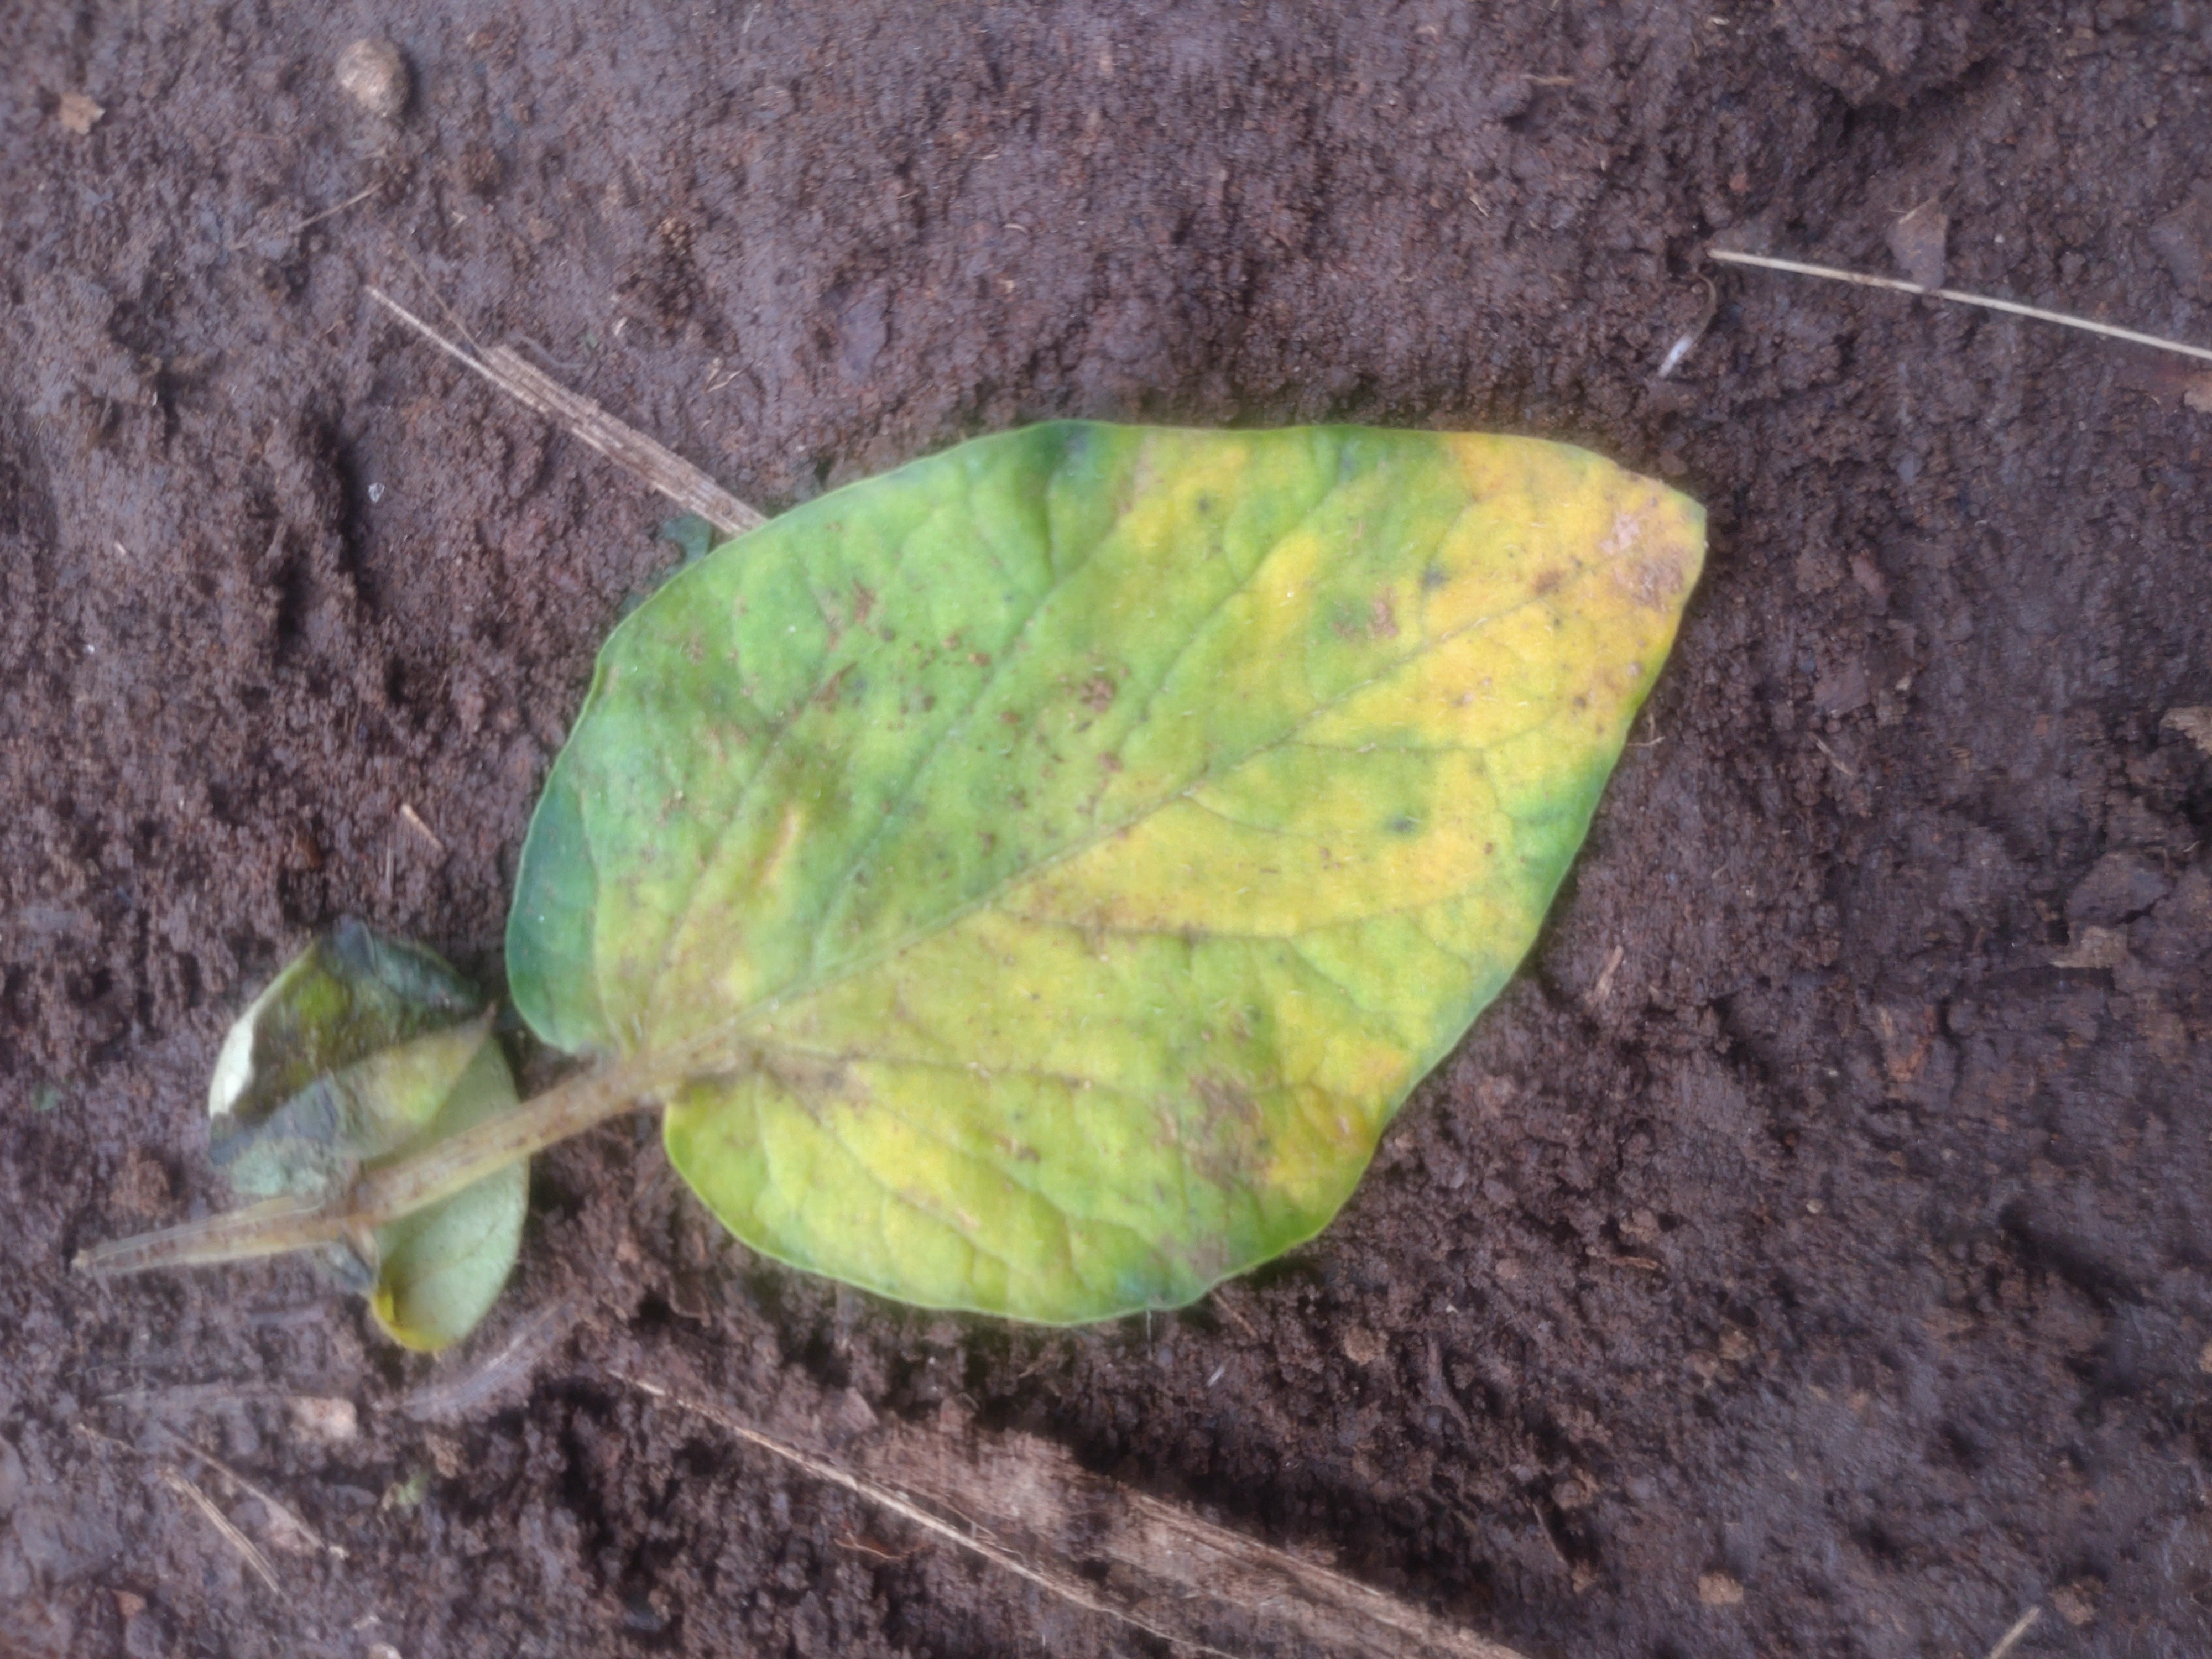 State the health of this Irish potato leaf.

late blight
